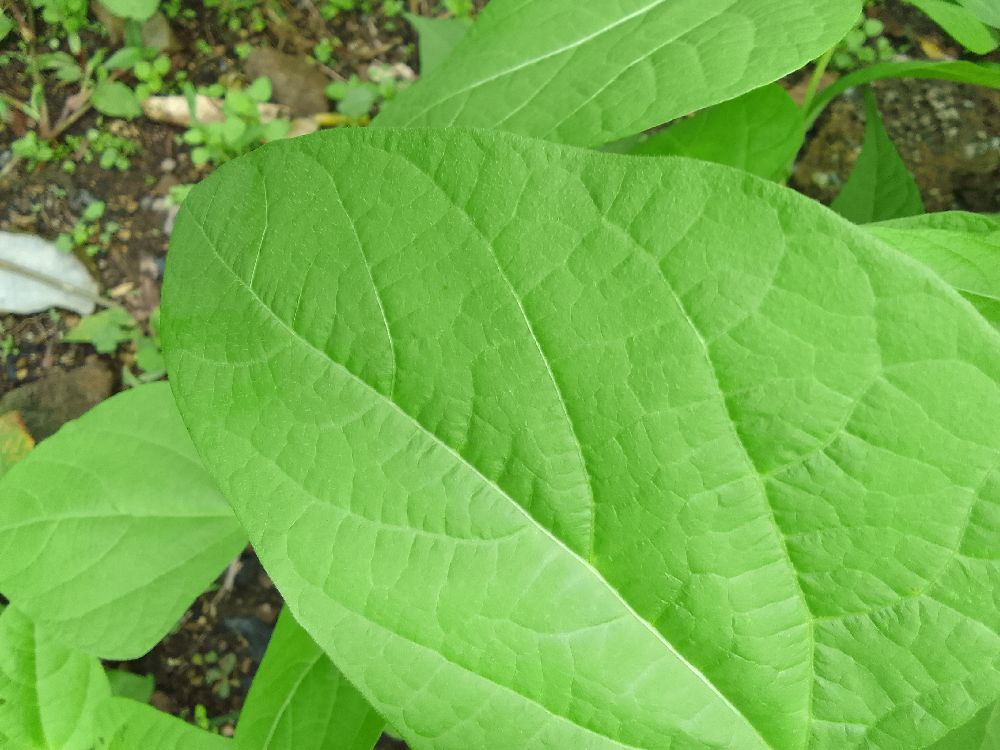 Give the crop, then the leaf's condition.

common bean, healthy
